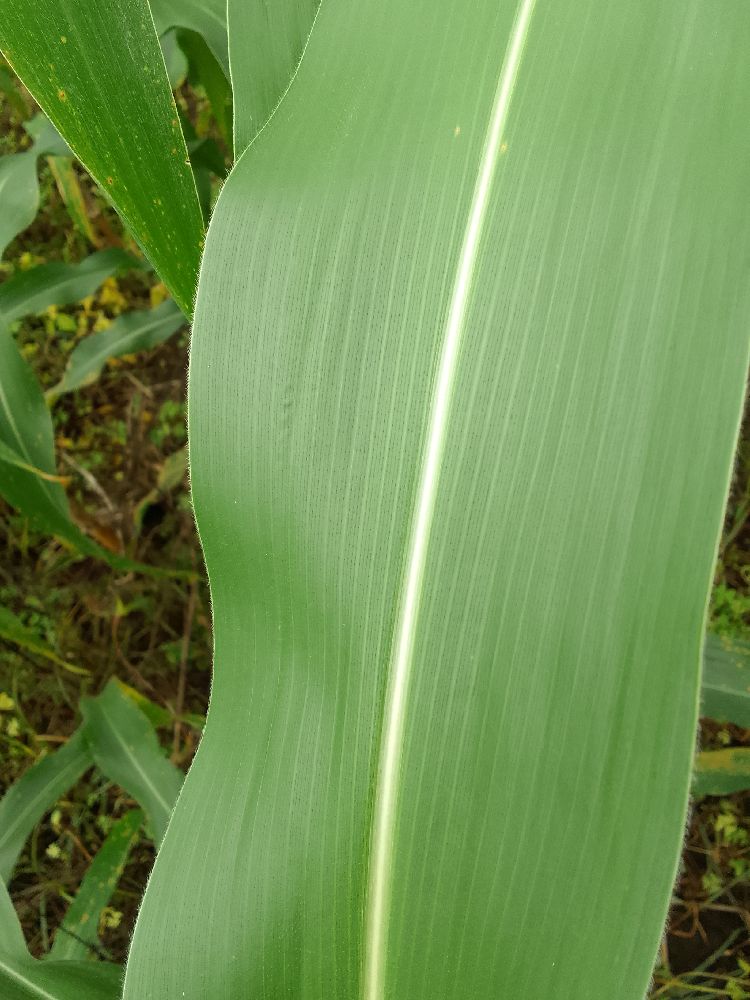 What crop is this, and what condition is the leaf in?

maize, healthy
